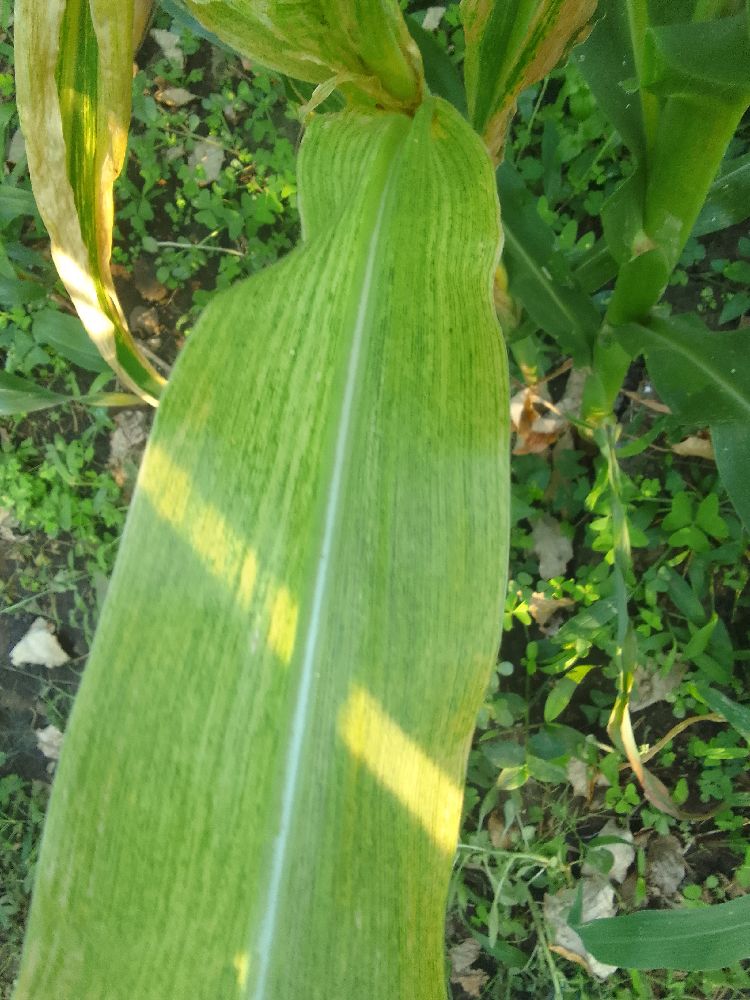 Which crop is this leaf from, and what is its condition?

maize, maize lethal necrosis
